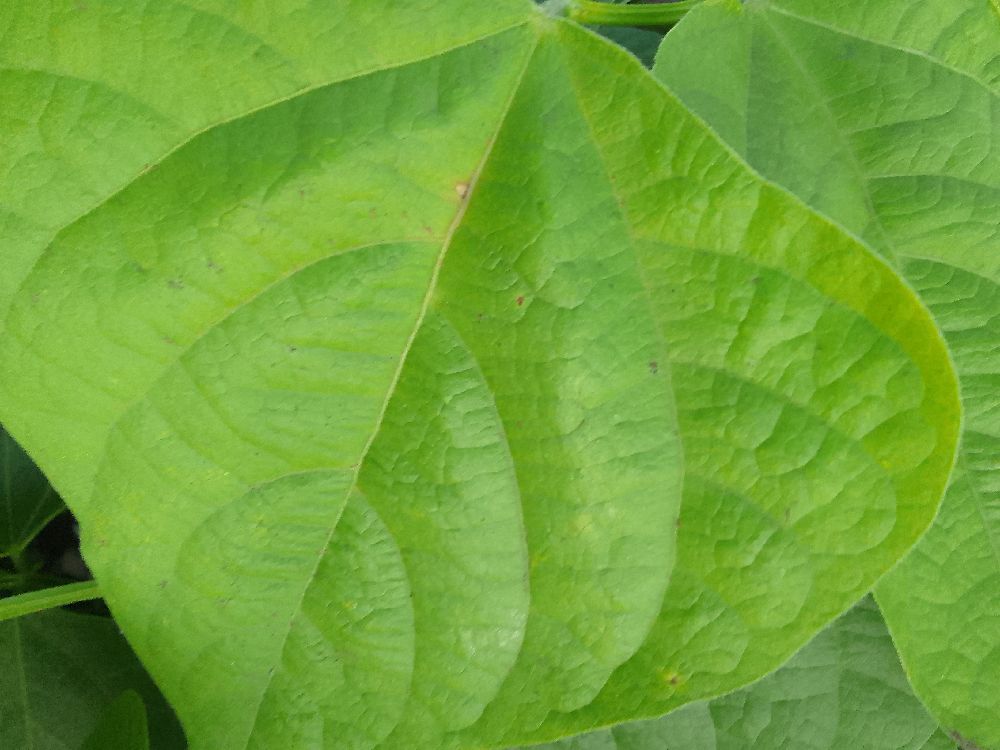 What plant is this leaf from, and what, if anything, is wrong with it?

common bean, healthy
